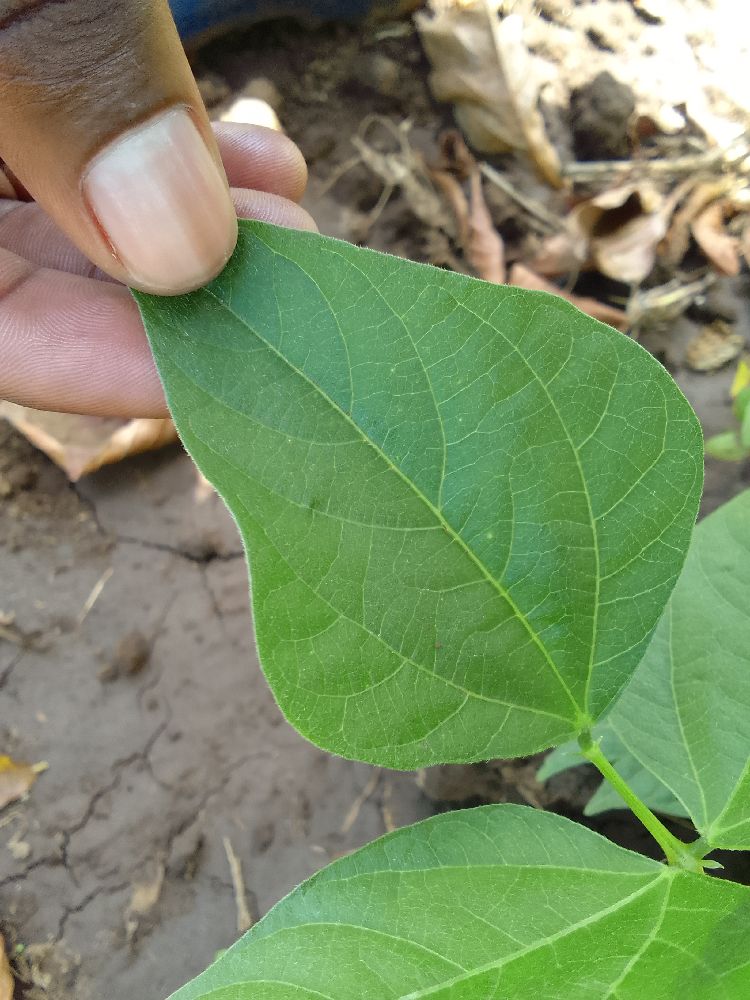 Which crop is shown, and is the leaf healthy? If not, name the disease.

common bean, healthy
